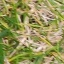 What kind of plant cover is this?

grass
